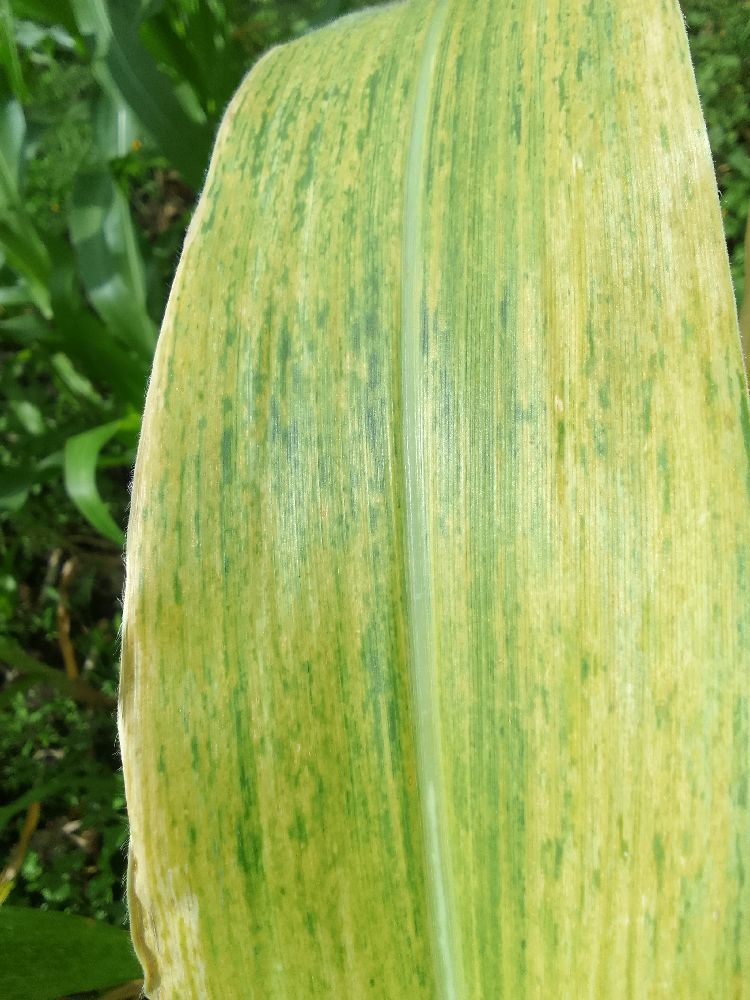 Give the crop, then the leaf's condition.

maize, maize lethal necrosis
